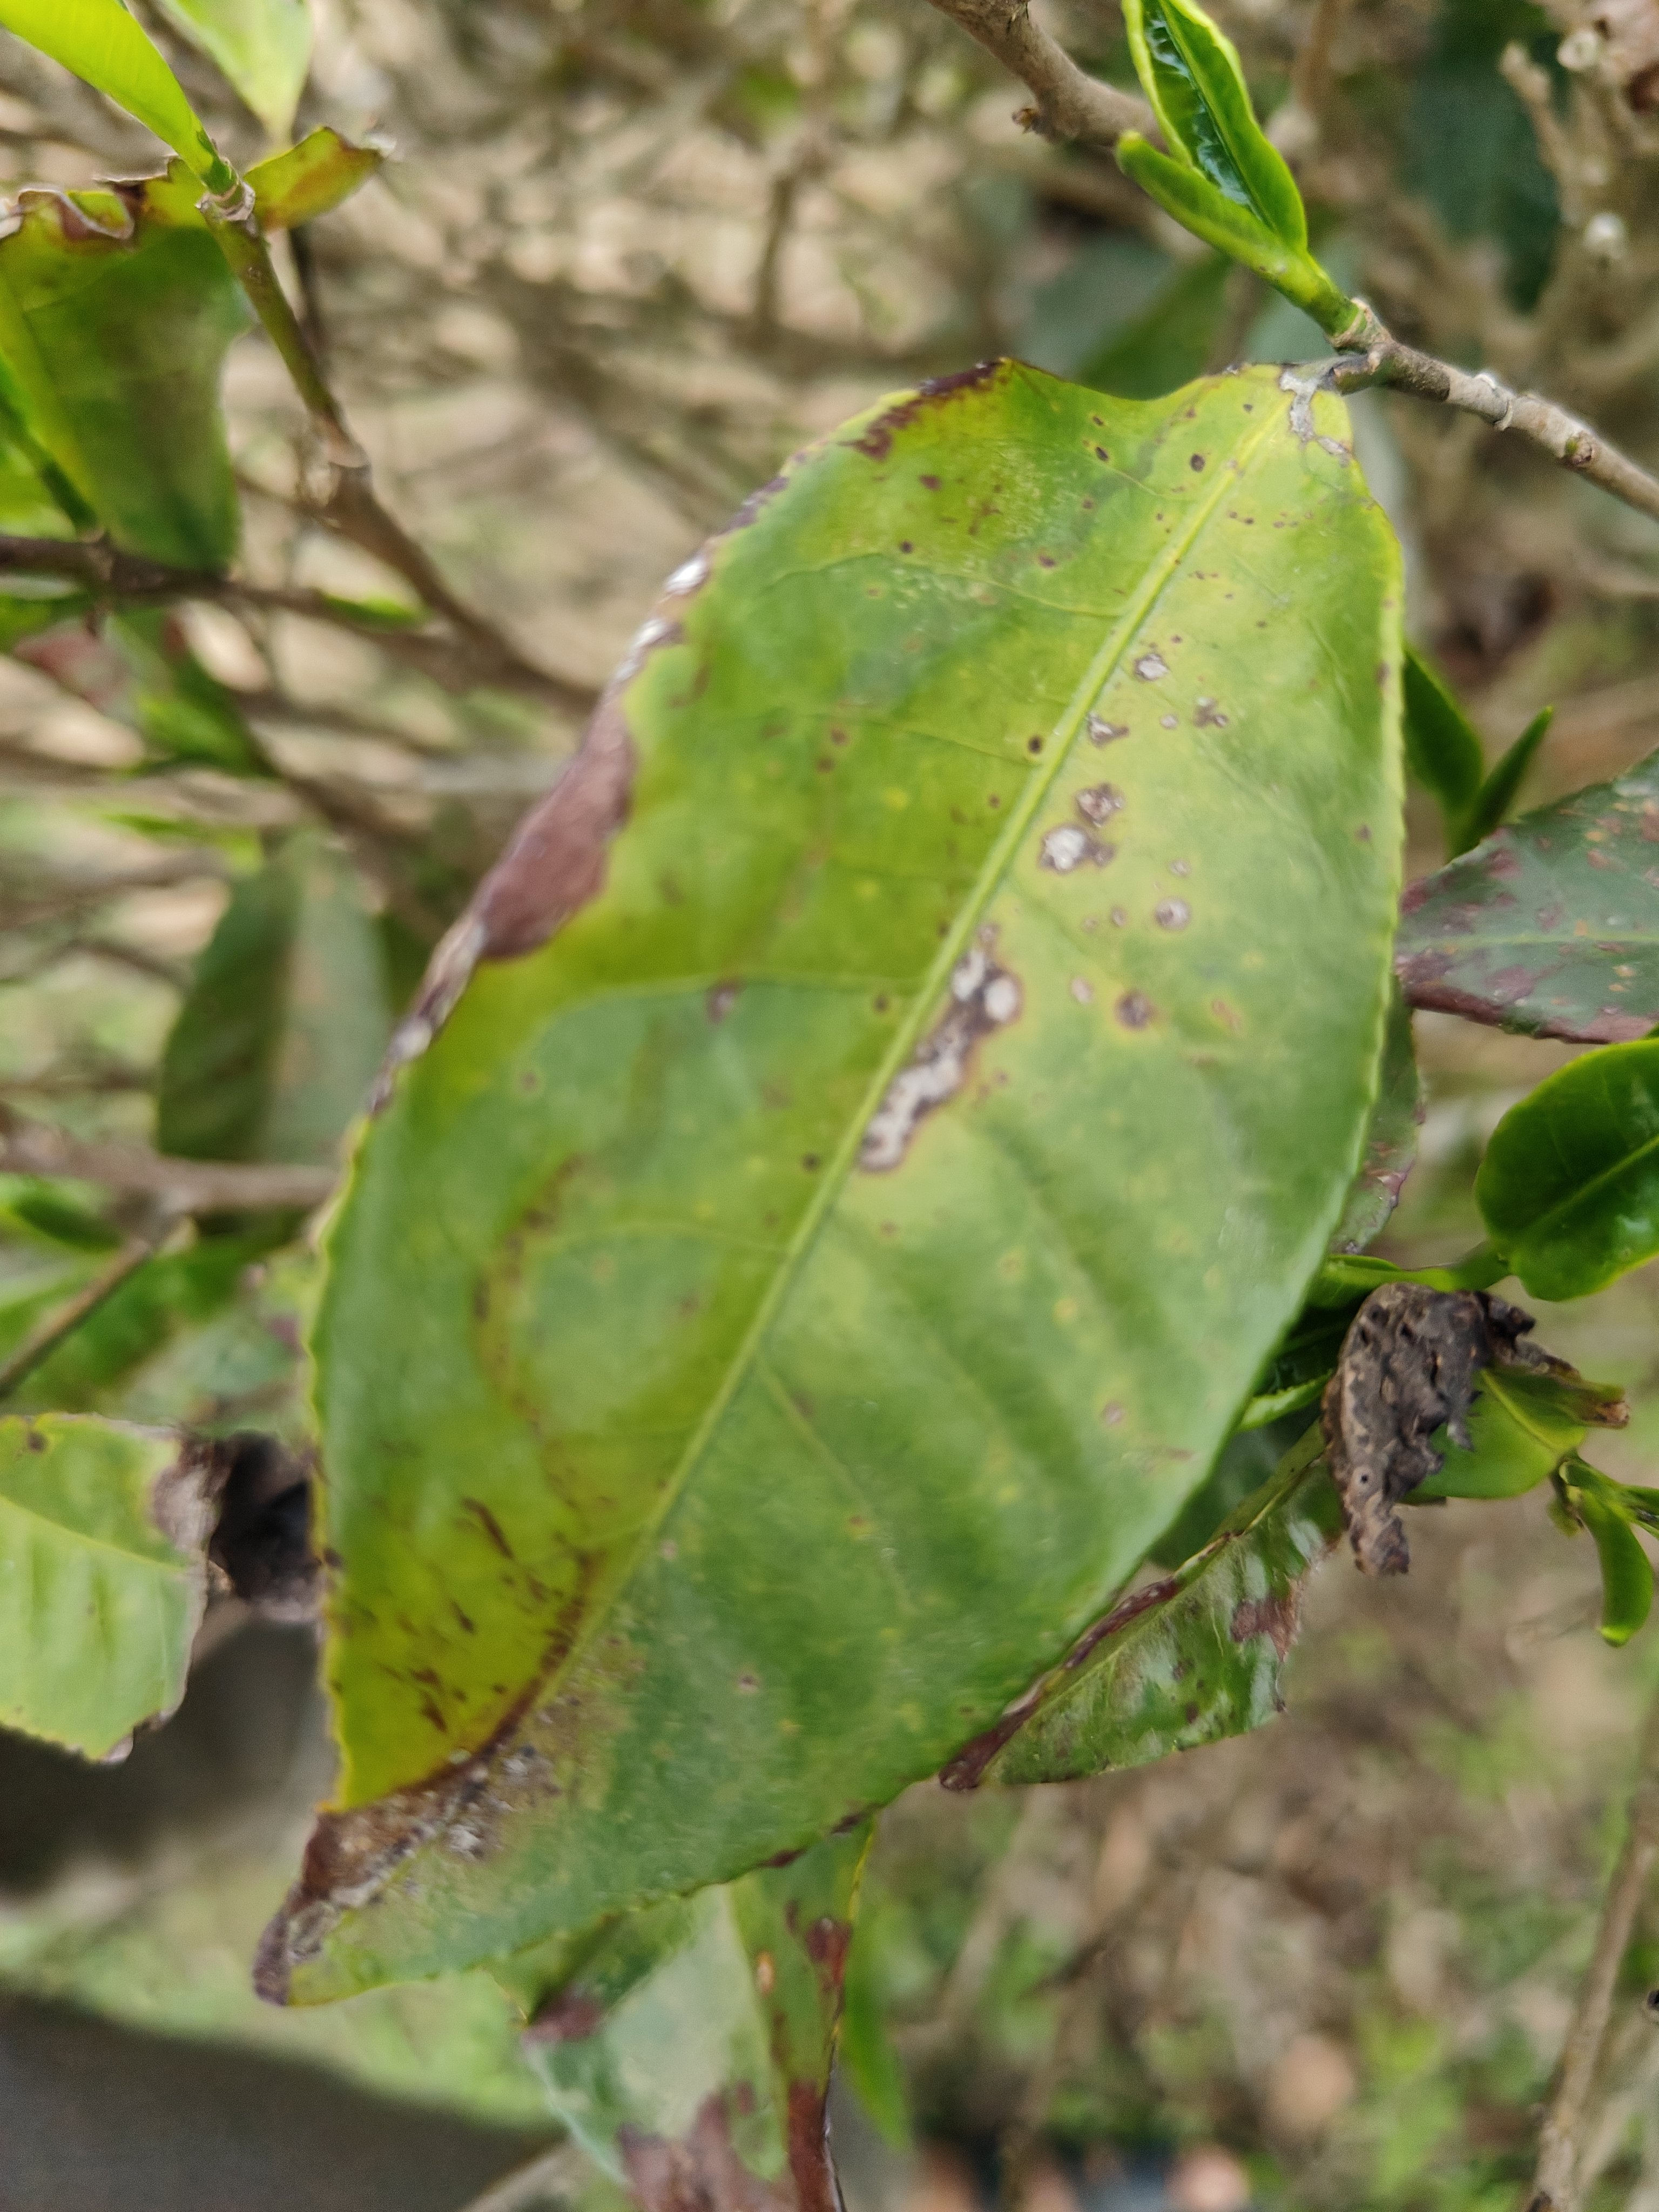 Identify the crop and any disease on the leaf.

tea, blight
